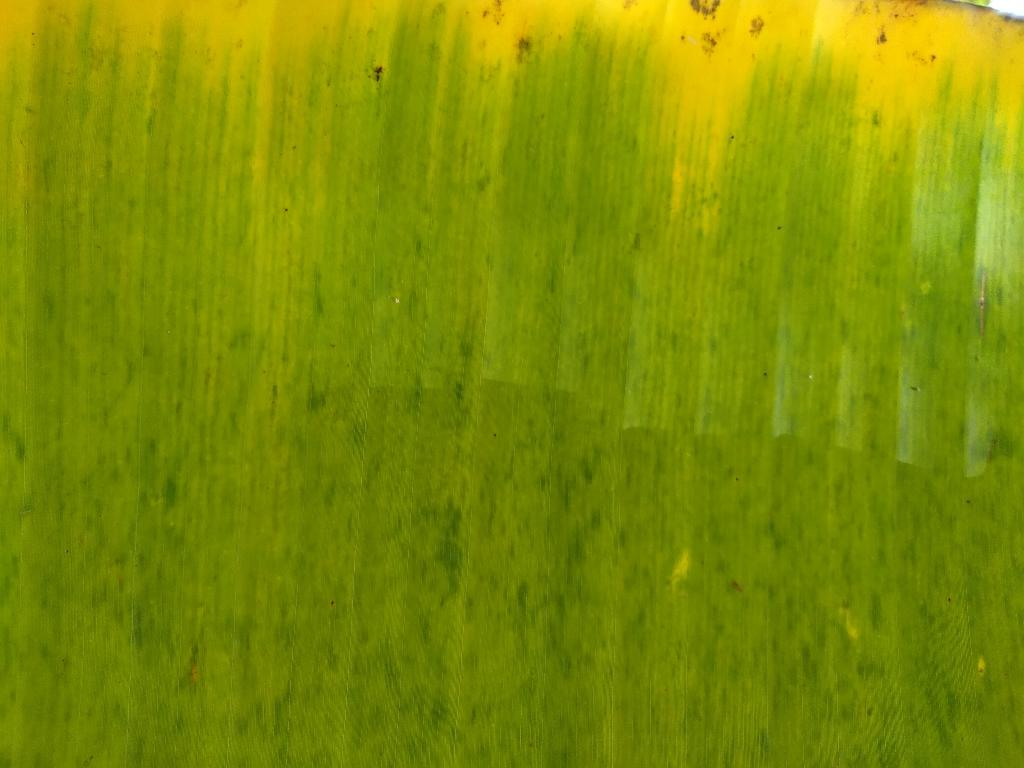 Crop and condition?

banana, fusarium wilt race 1
